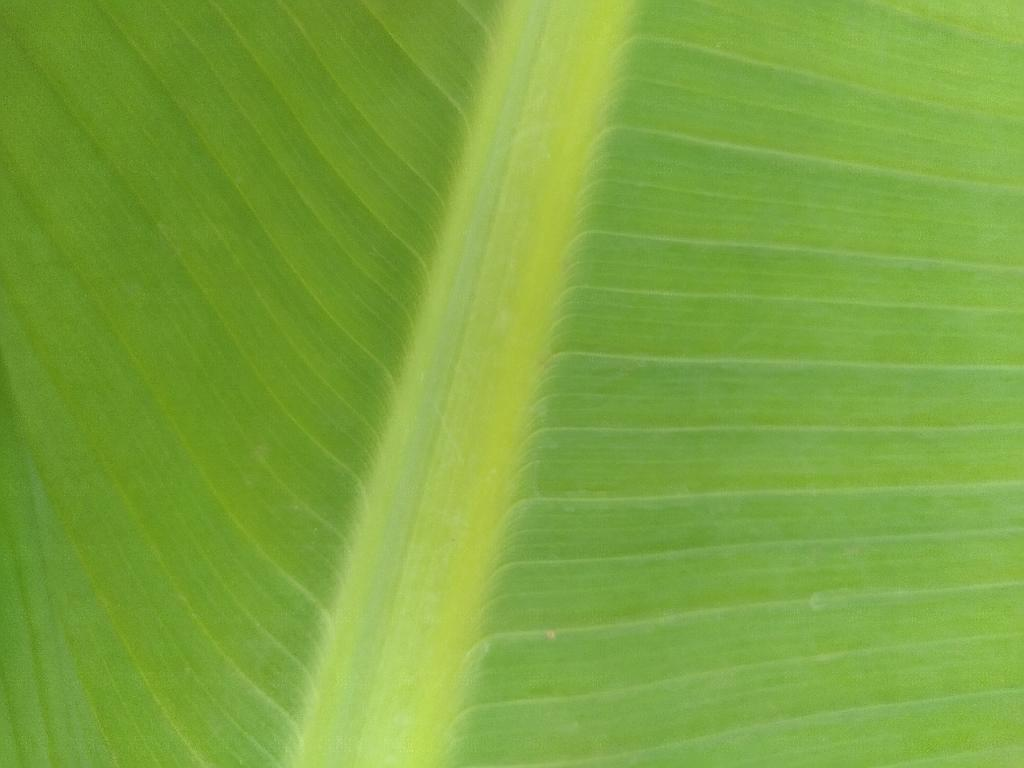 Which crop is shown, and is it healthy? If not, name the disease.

banana, healthy
